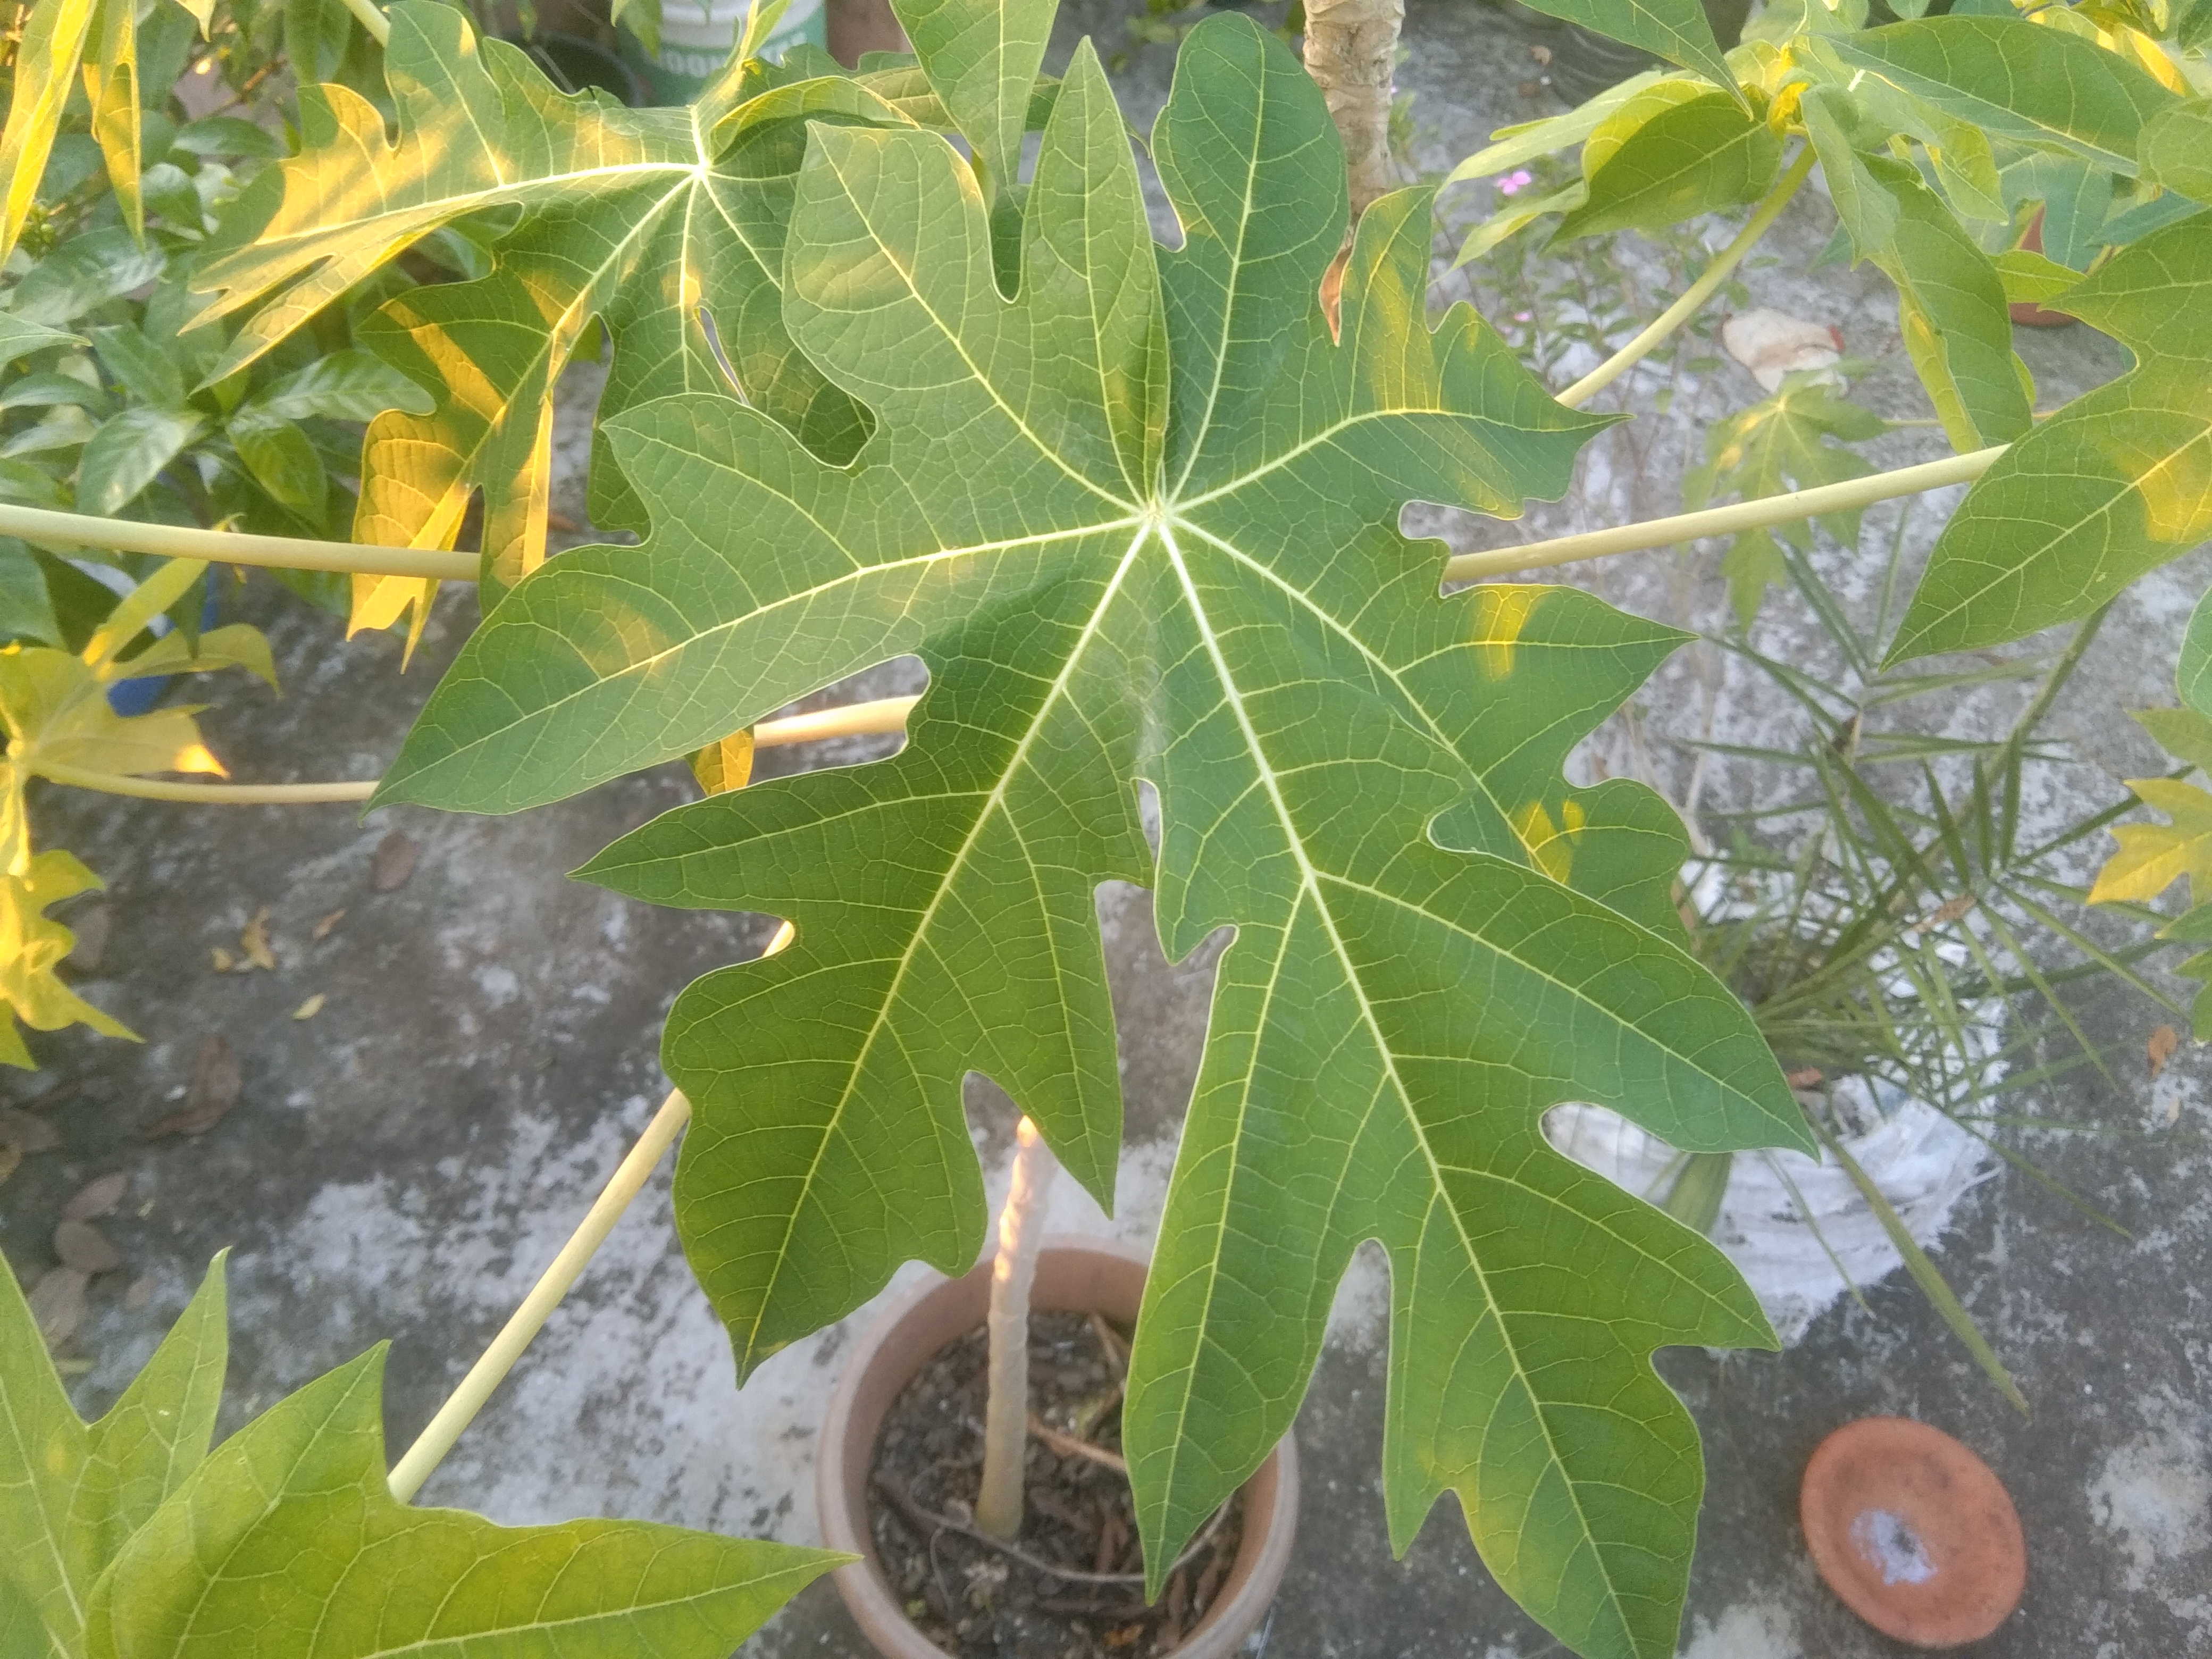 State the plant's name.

papaya
